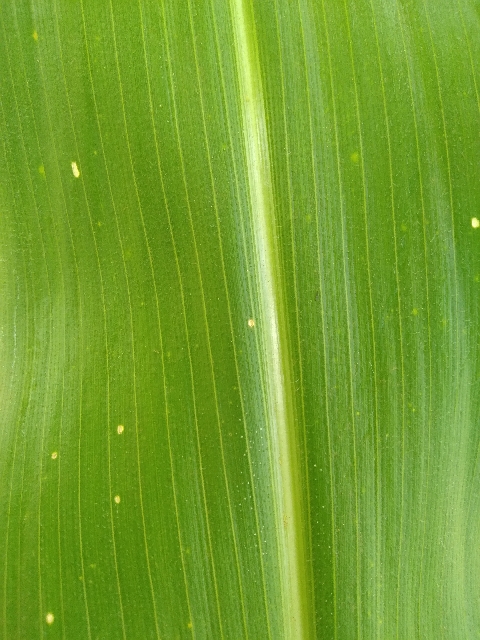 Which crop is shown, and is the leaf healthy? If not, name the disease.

maize, healthy
